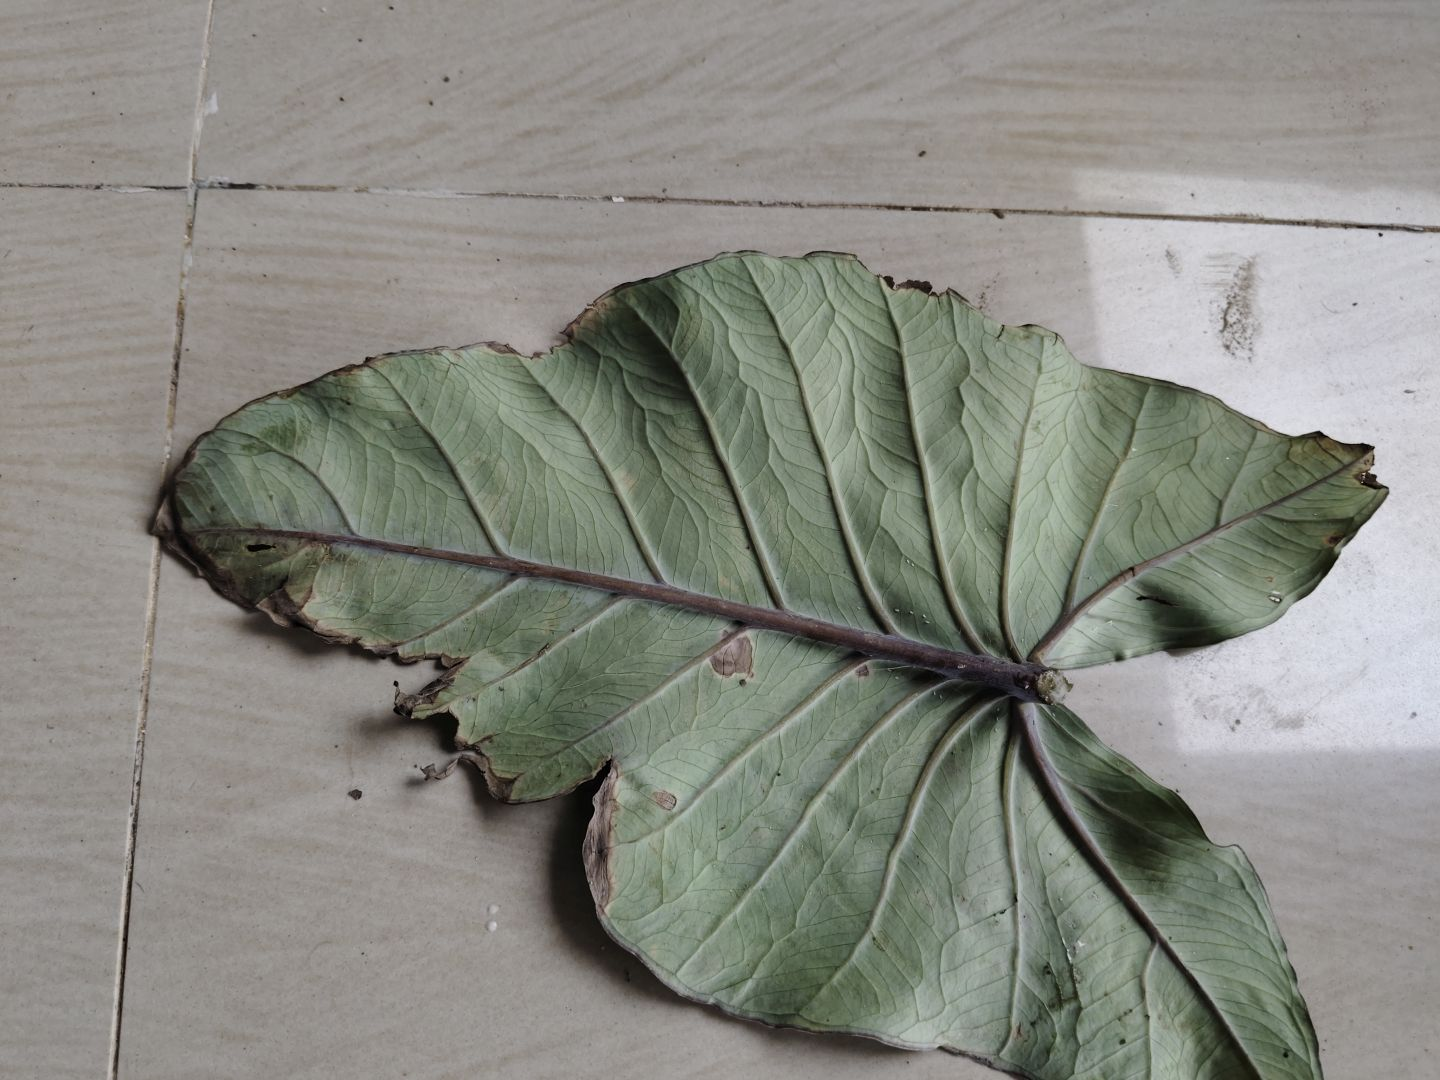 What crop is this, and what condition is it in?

taro, leaf blight
